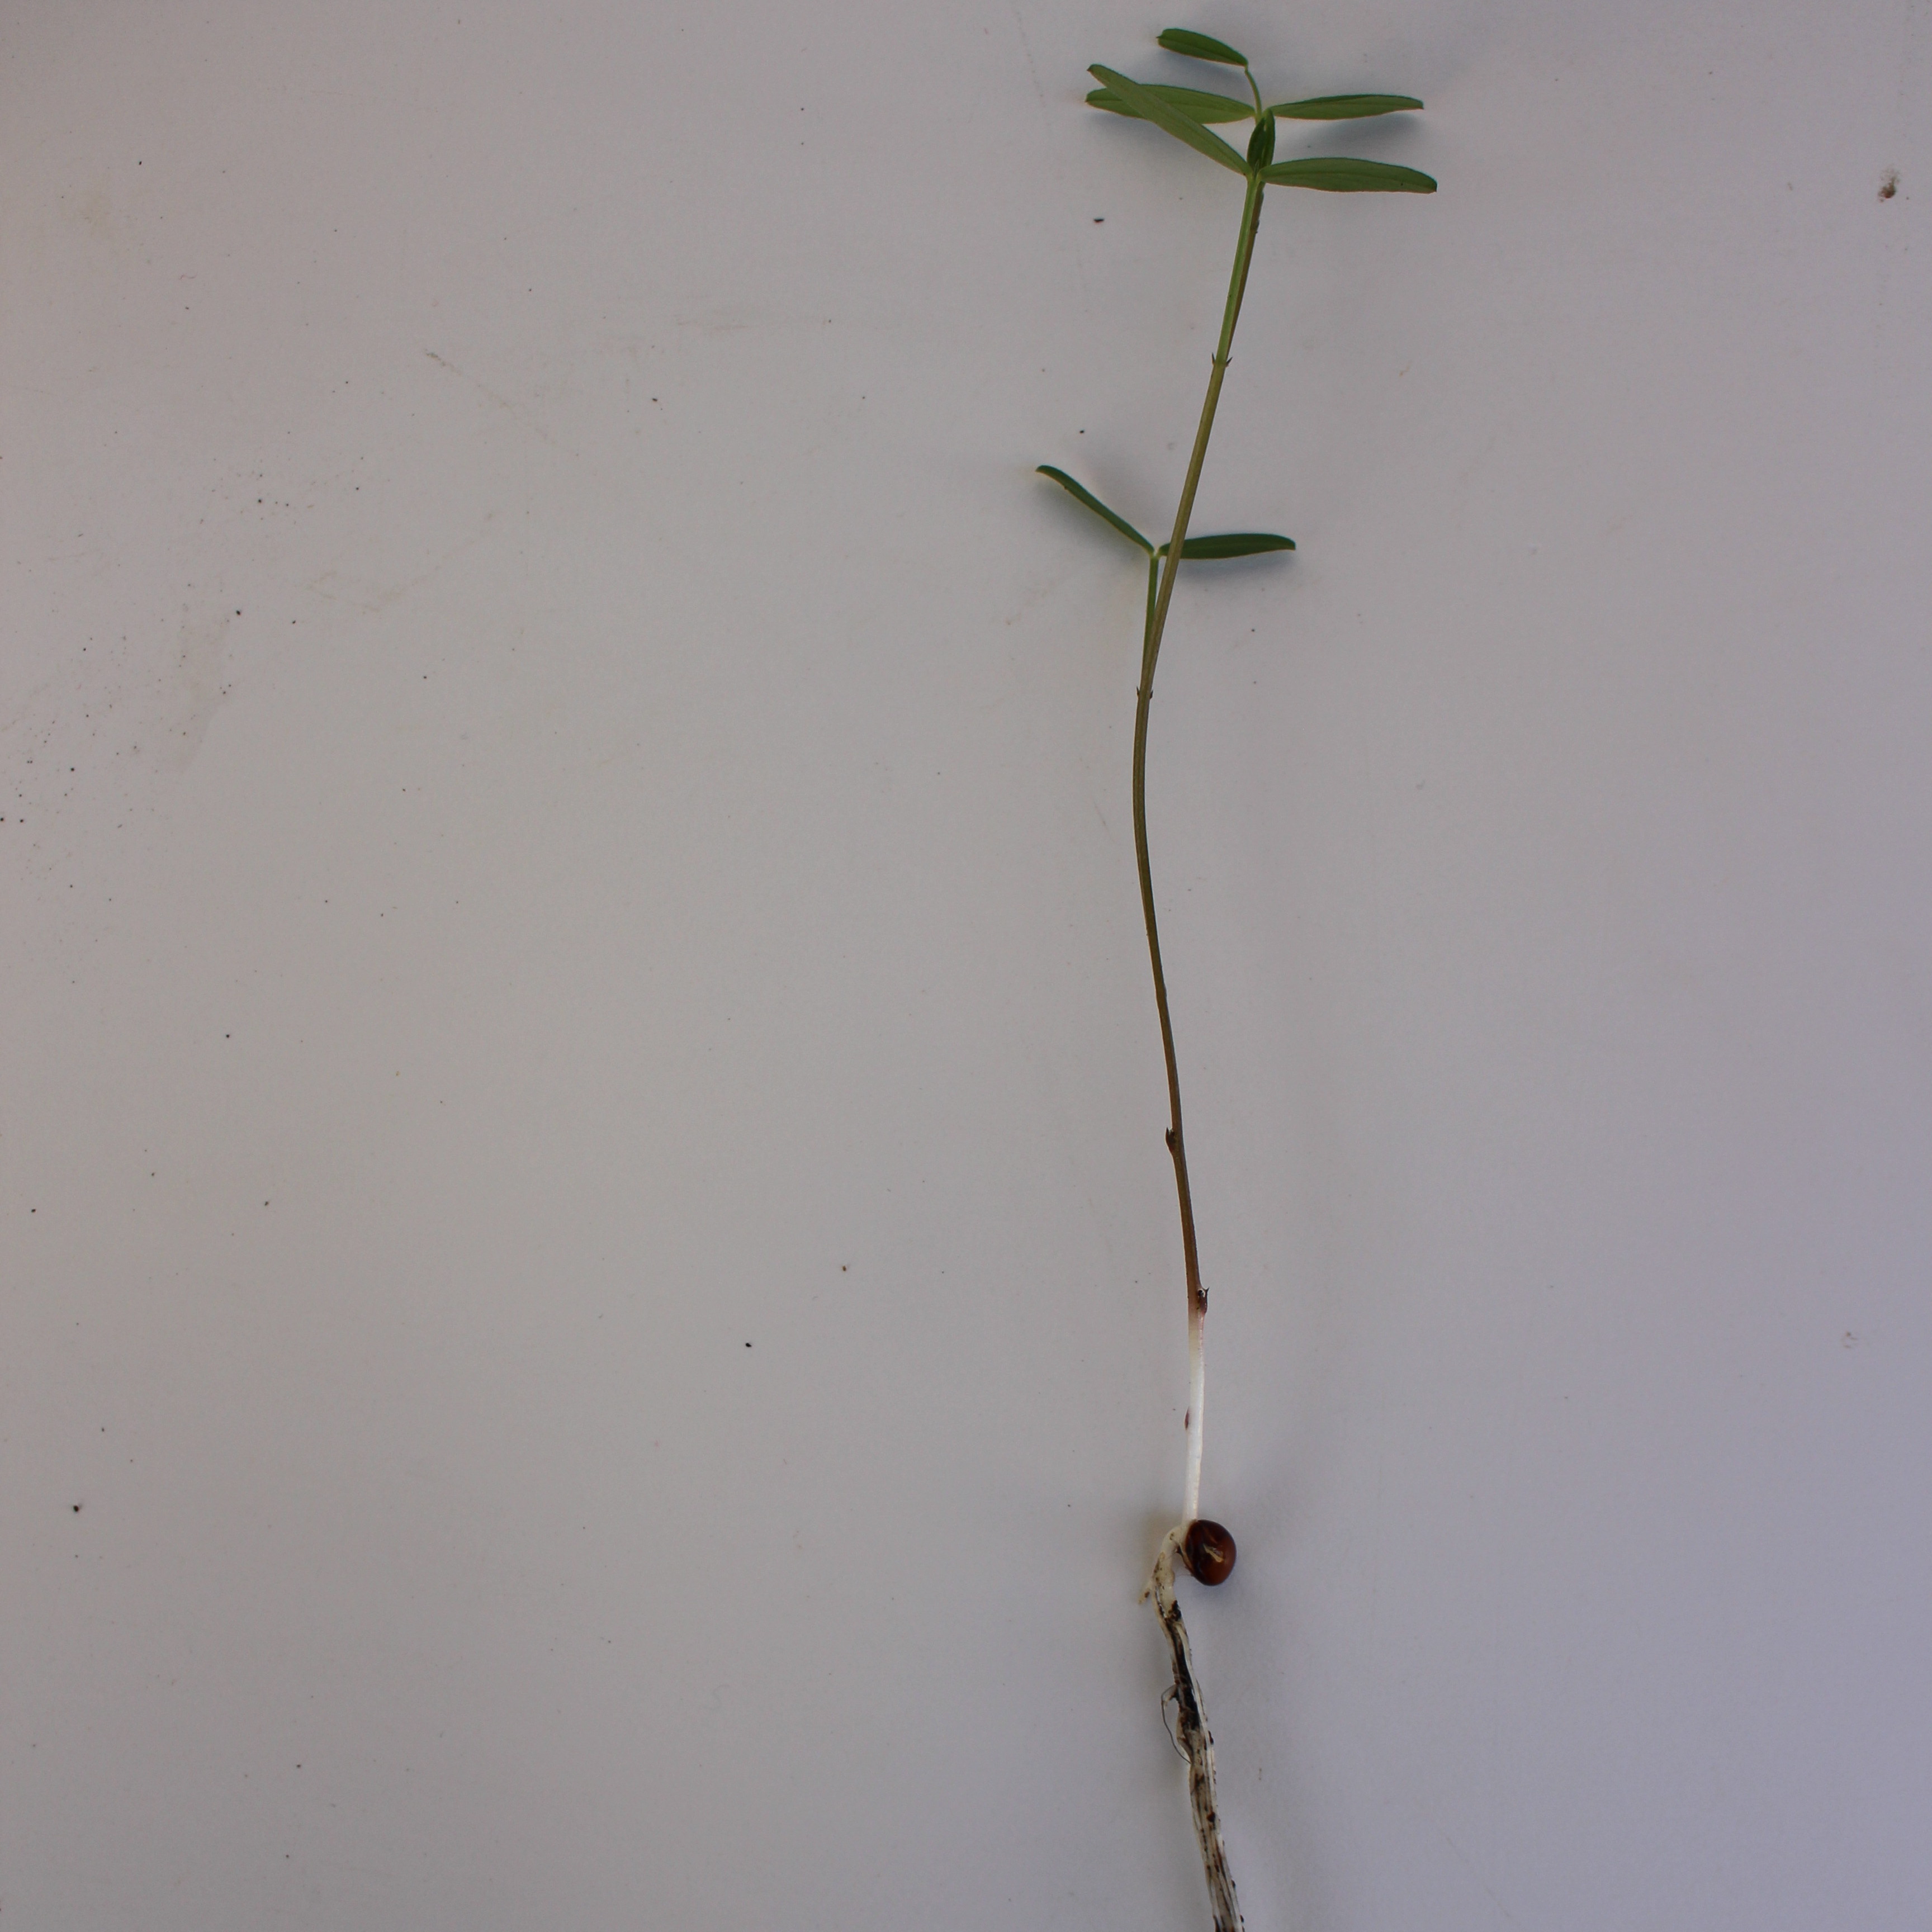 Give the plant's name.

Vicia sativa
